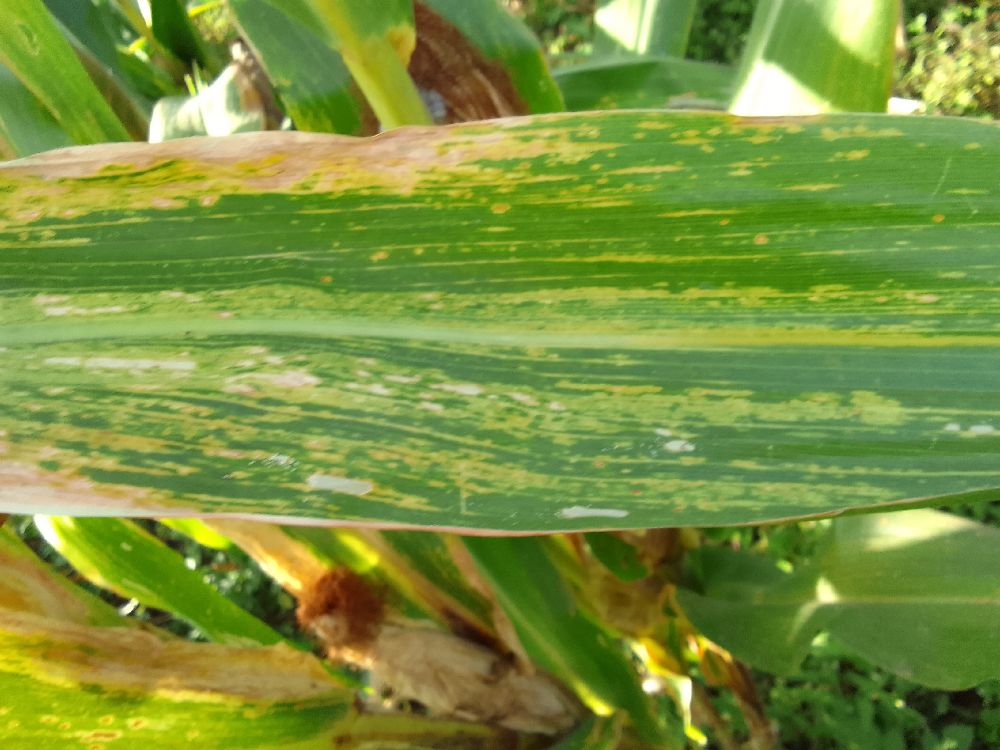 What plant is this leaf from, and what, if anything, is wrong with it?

maize, maize lethal necrosis
